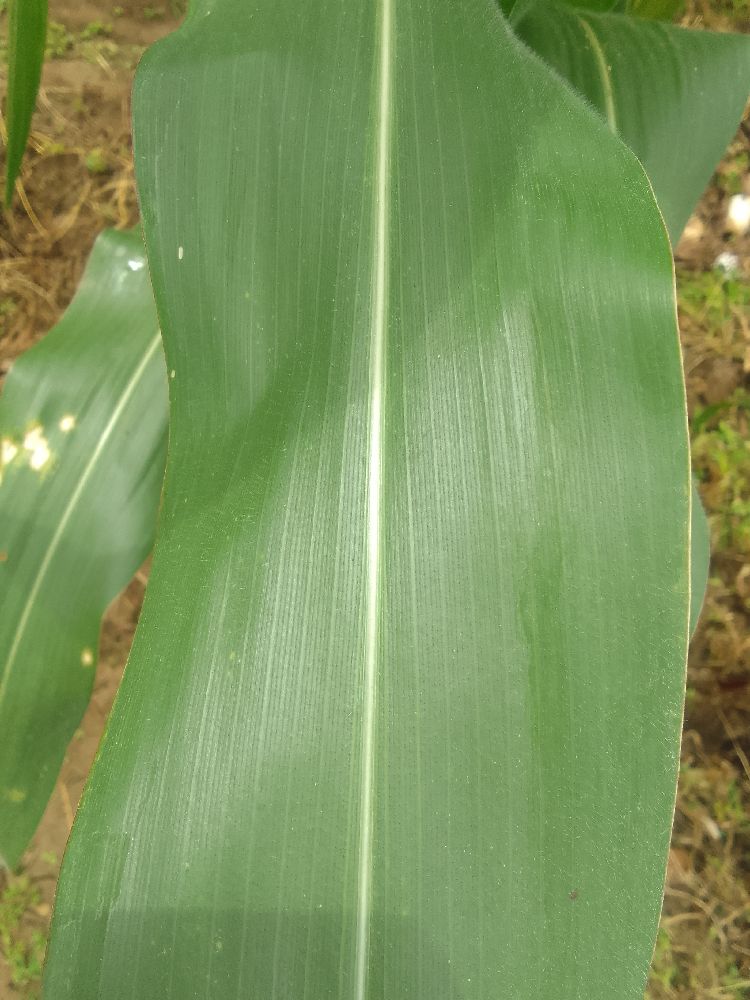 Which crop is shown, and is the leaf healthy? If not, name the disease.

maize, healthy
